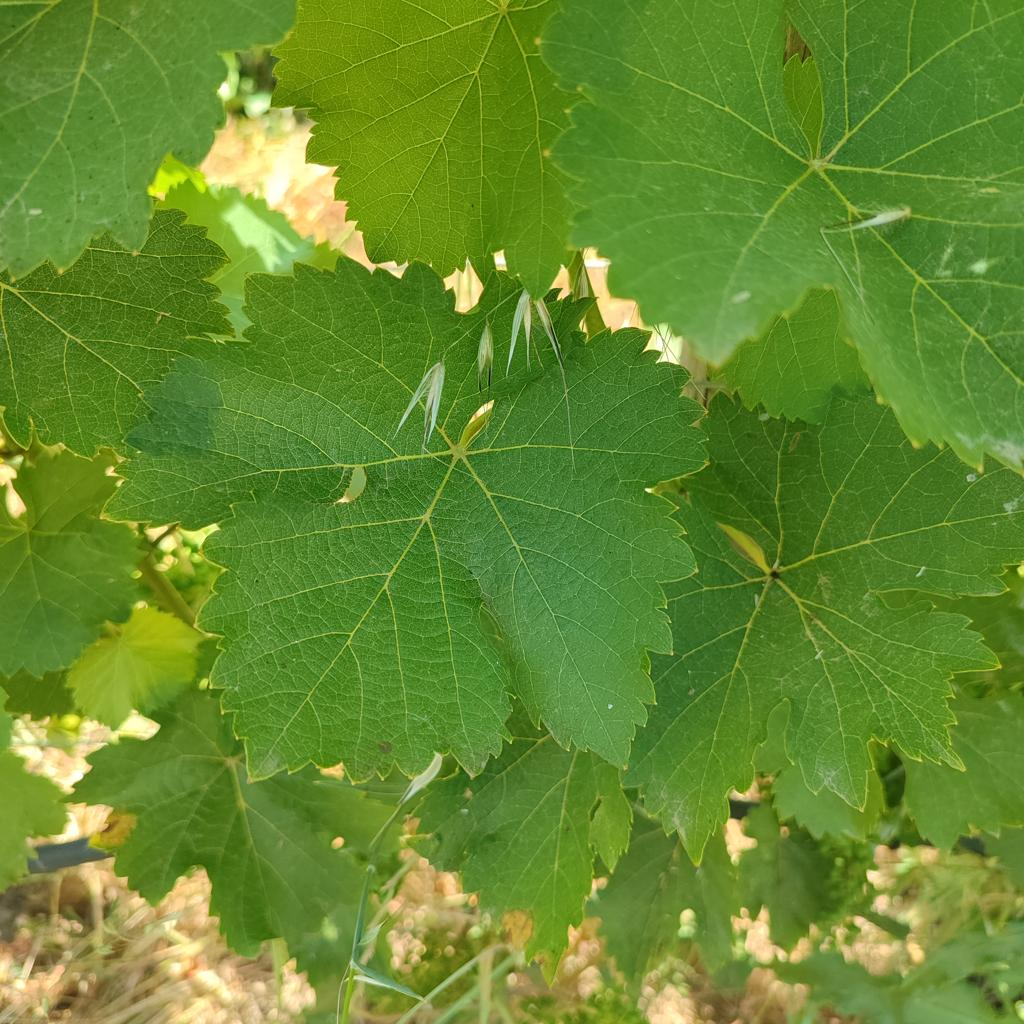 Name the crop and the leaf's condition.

grapevine, healthy
